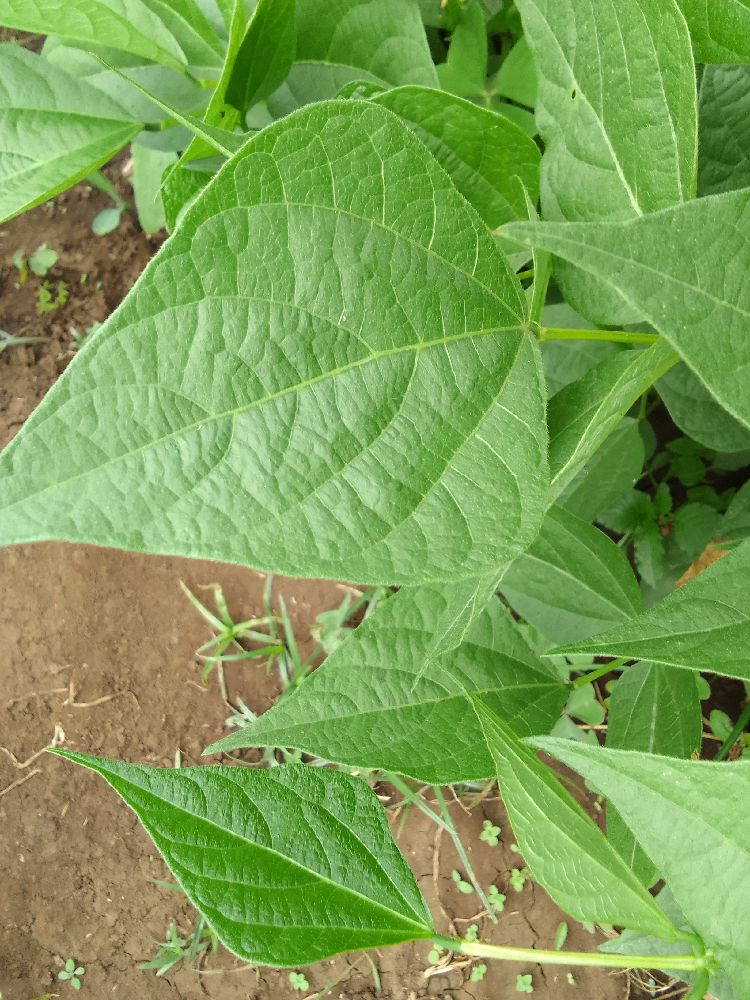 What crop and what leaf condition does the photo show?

common bean, healthy
